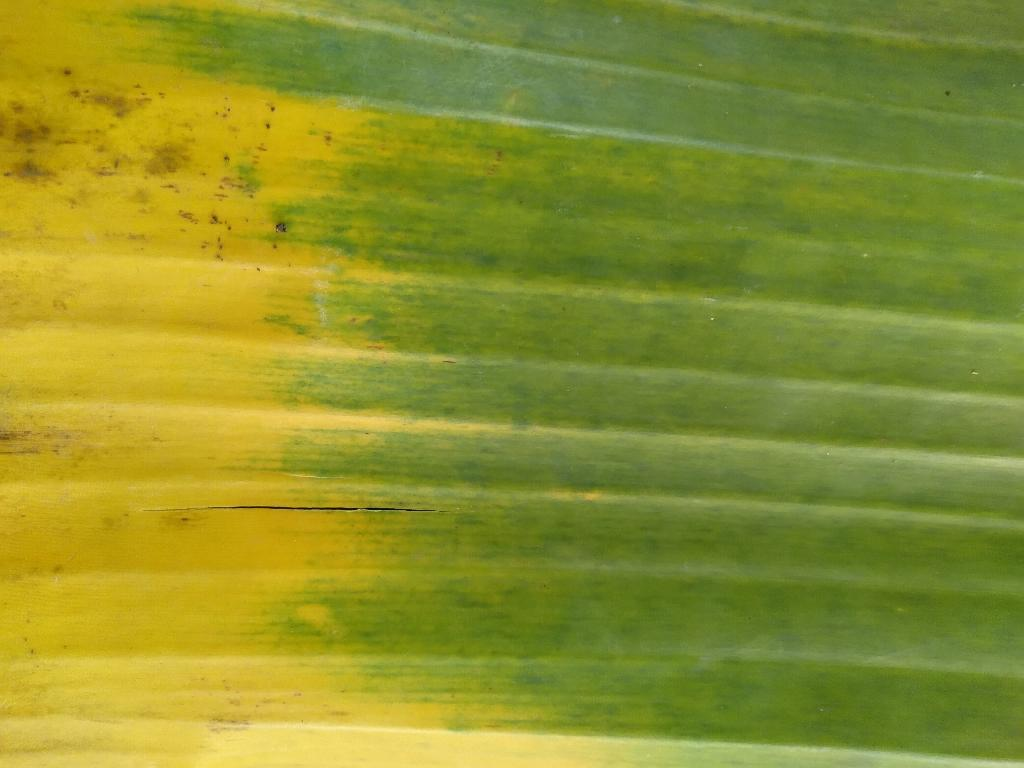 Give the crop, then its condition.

banana, fusarium wilt race 1
